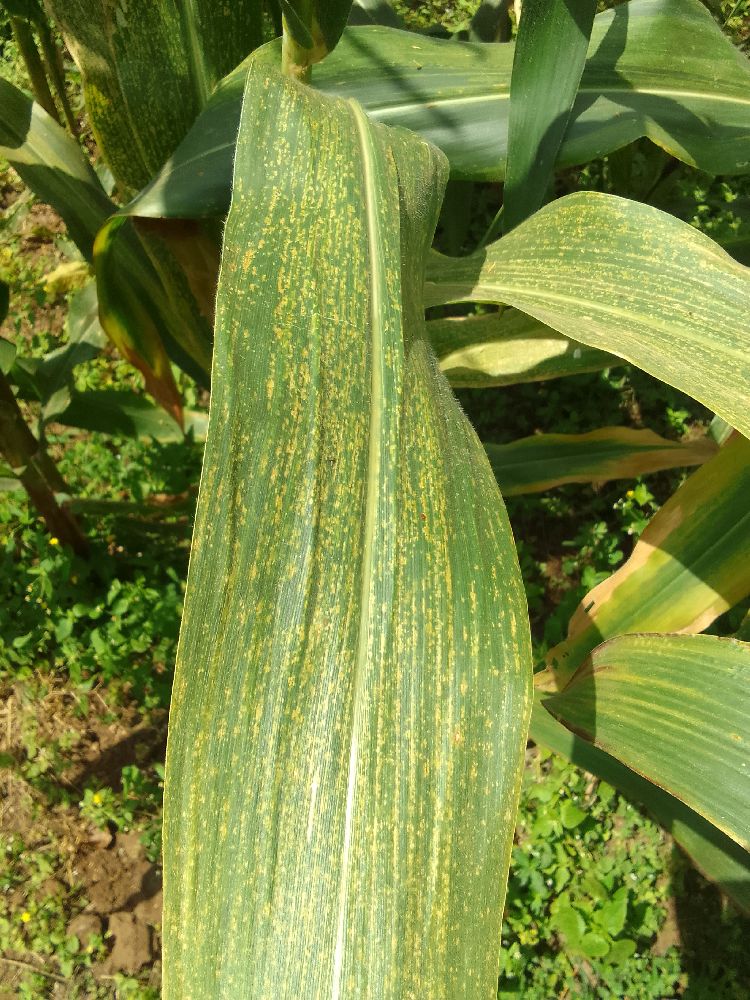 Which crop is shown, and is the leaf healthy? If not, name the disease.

maize, maize streak virus
